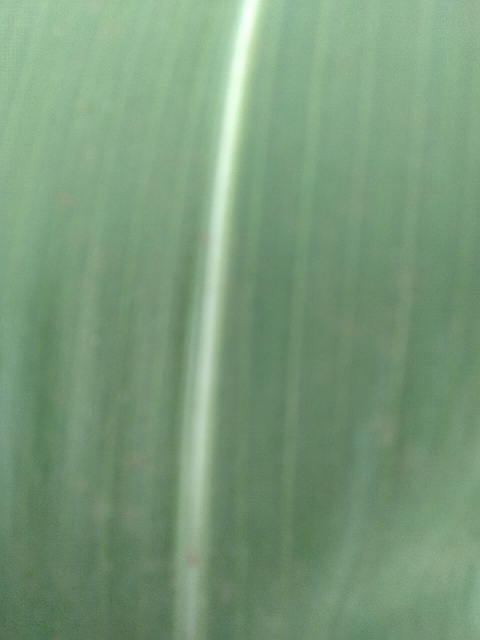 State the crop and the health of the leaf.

maize, healthy
